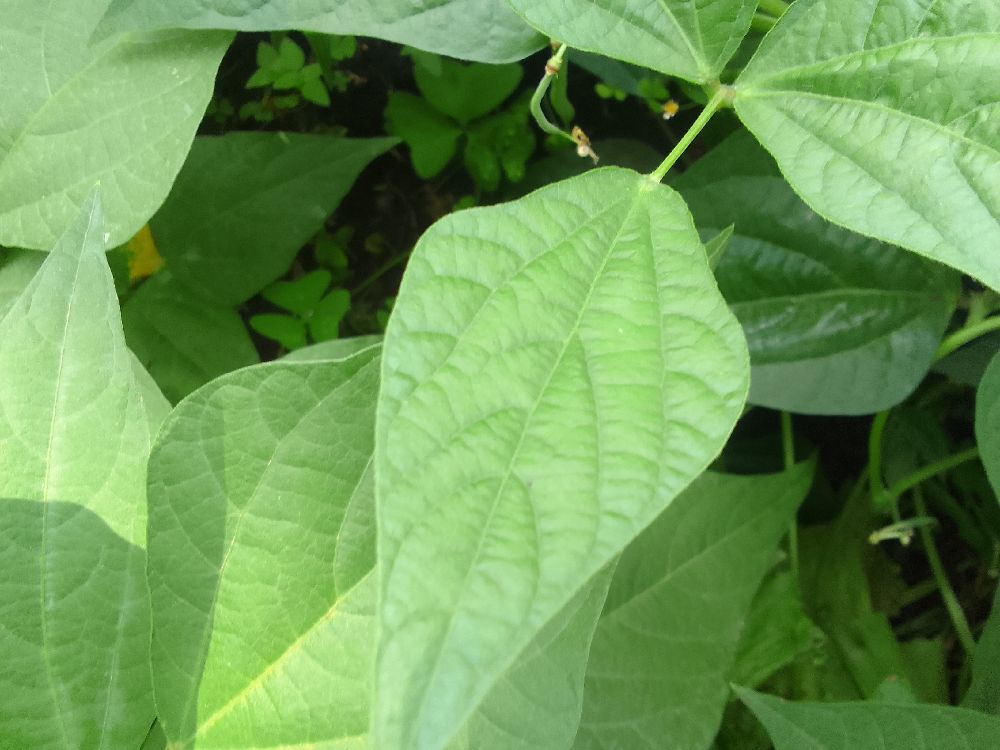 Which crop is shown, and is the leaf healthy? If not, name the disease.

common bean, healthy
